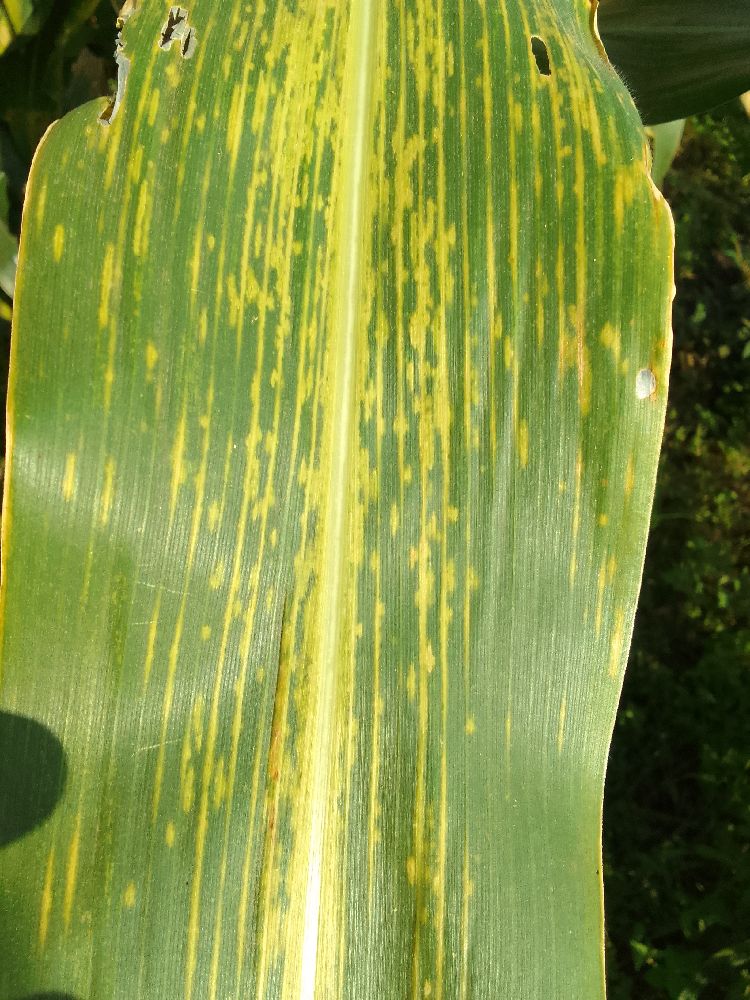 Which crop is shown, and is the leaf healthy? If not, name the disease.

maize, maize lethal necrosis
